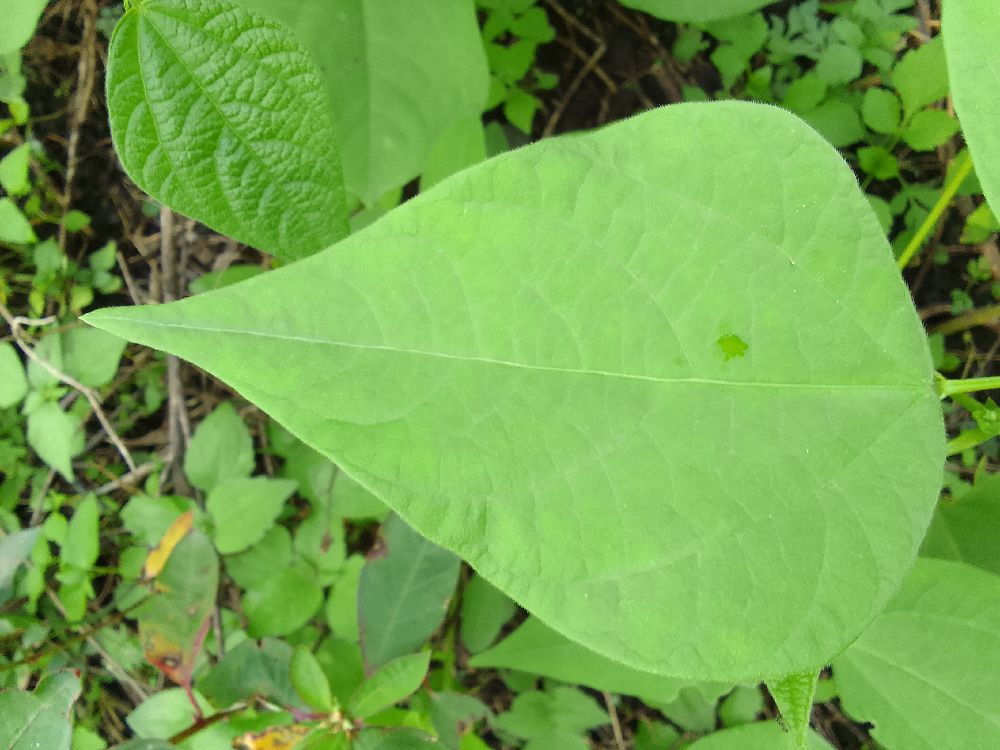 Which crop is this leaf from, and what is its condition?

common bean, healthy
